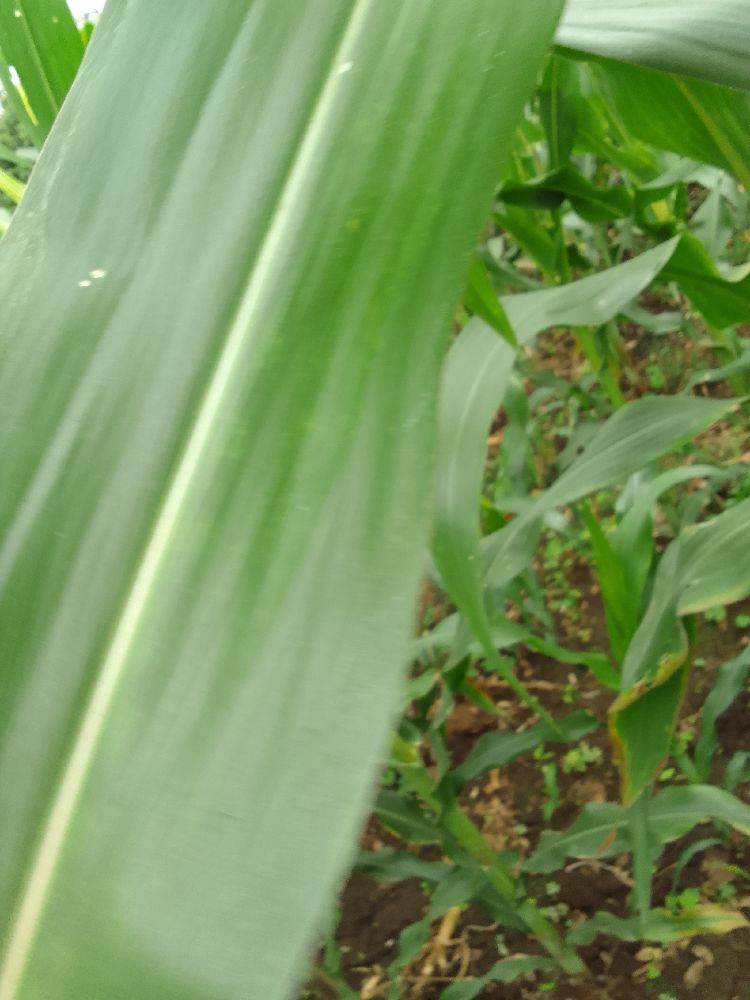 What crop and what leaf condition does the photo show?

maize, healthy
